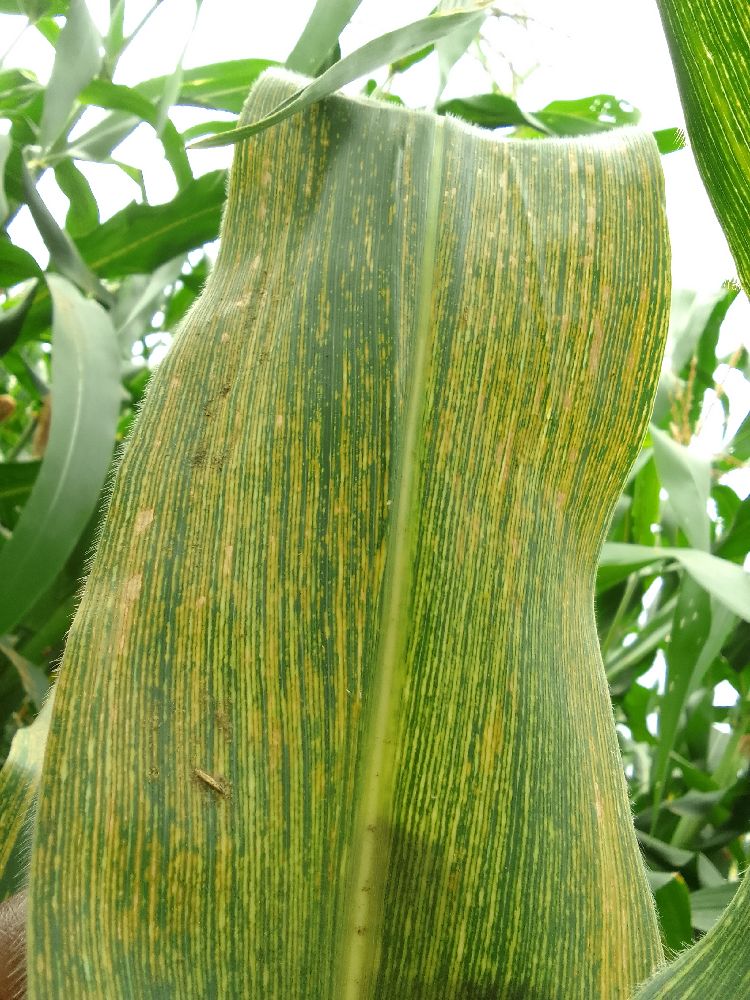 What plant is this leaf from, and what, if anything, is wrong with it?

maize, maize streak virus
